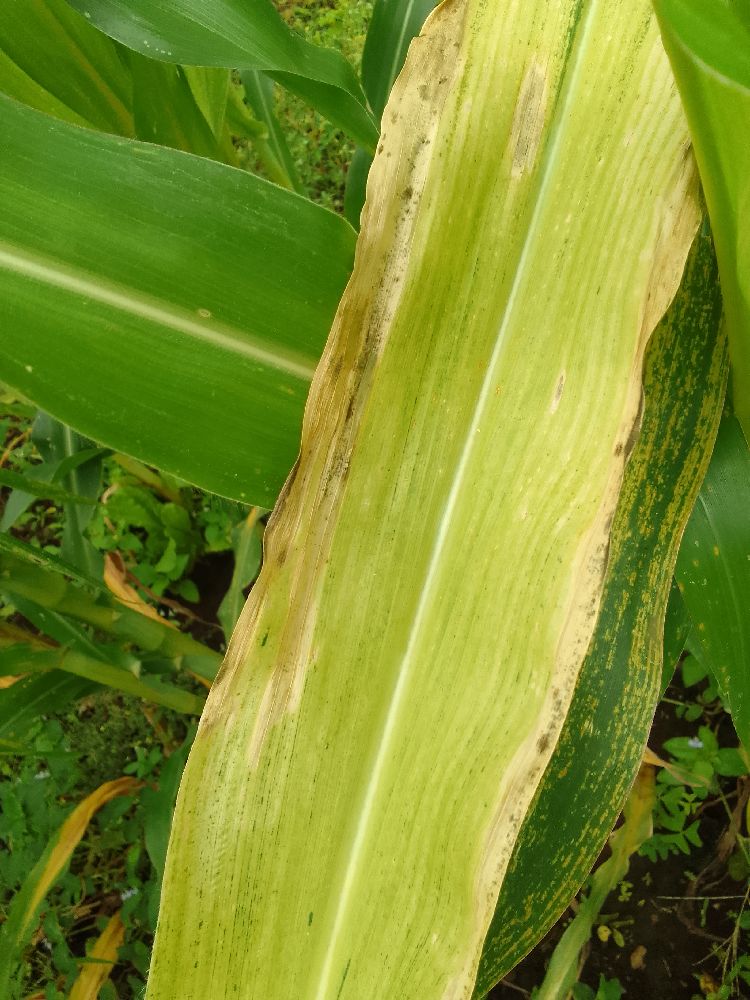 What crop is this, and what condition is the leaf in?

maize, maize lethal necrosis
